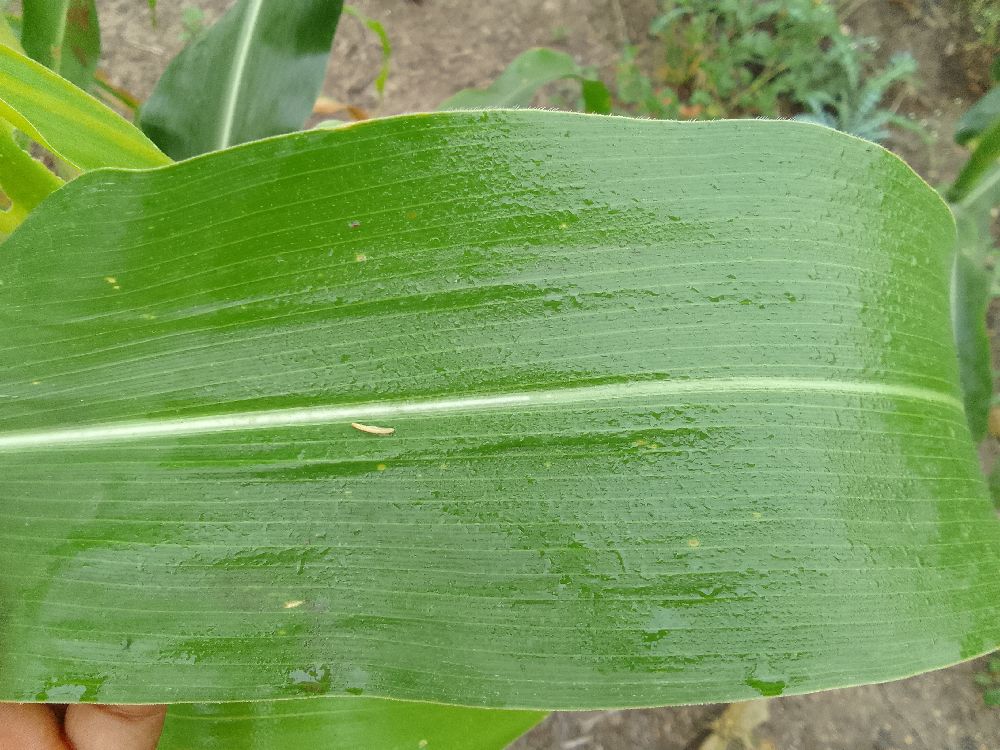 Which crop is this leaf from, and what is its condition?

maize, healthy
